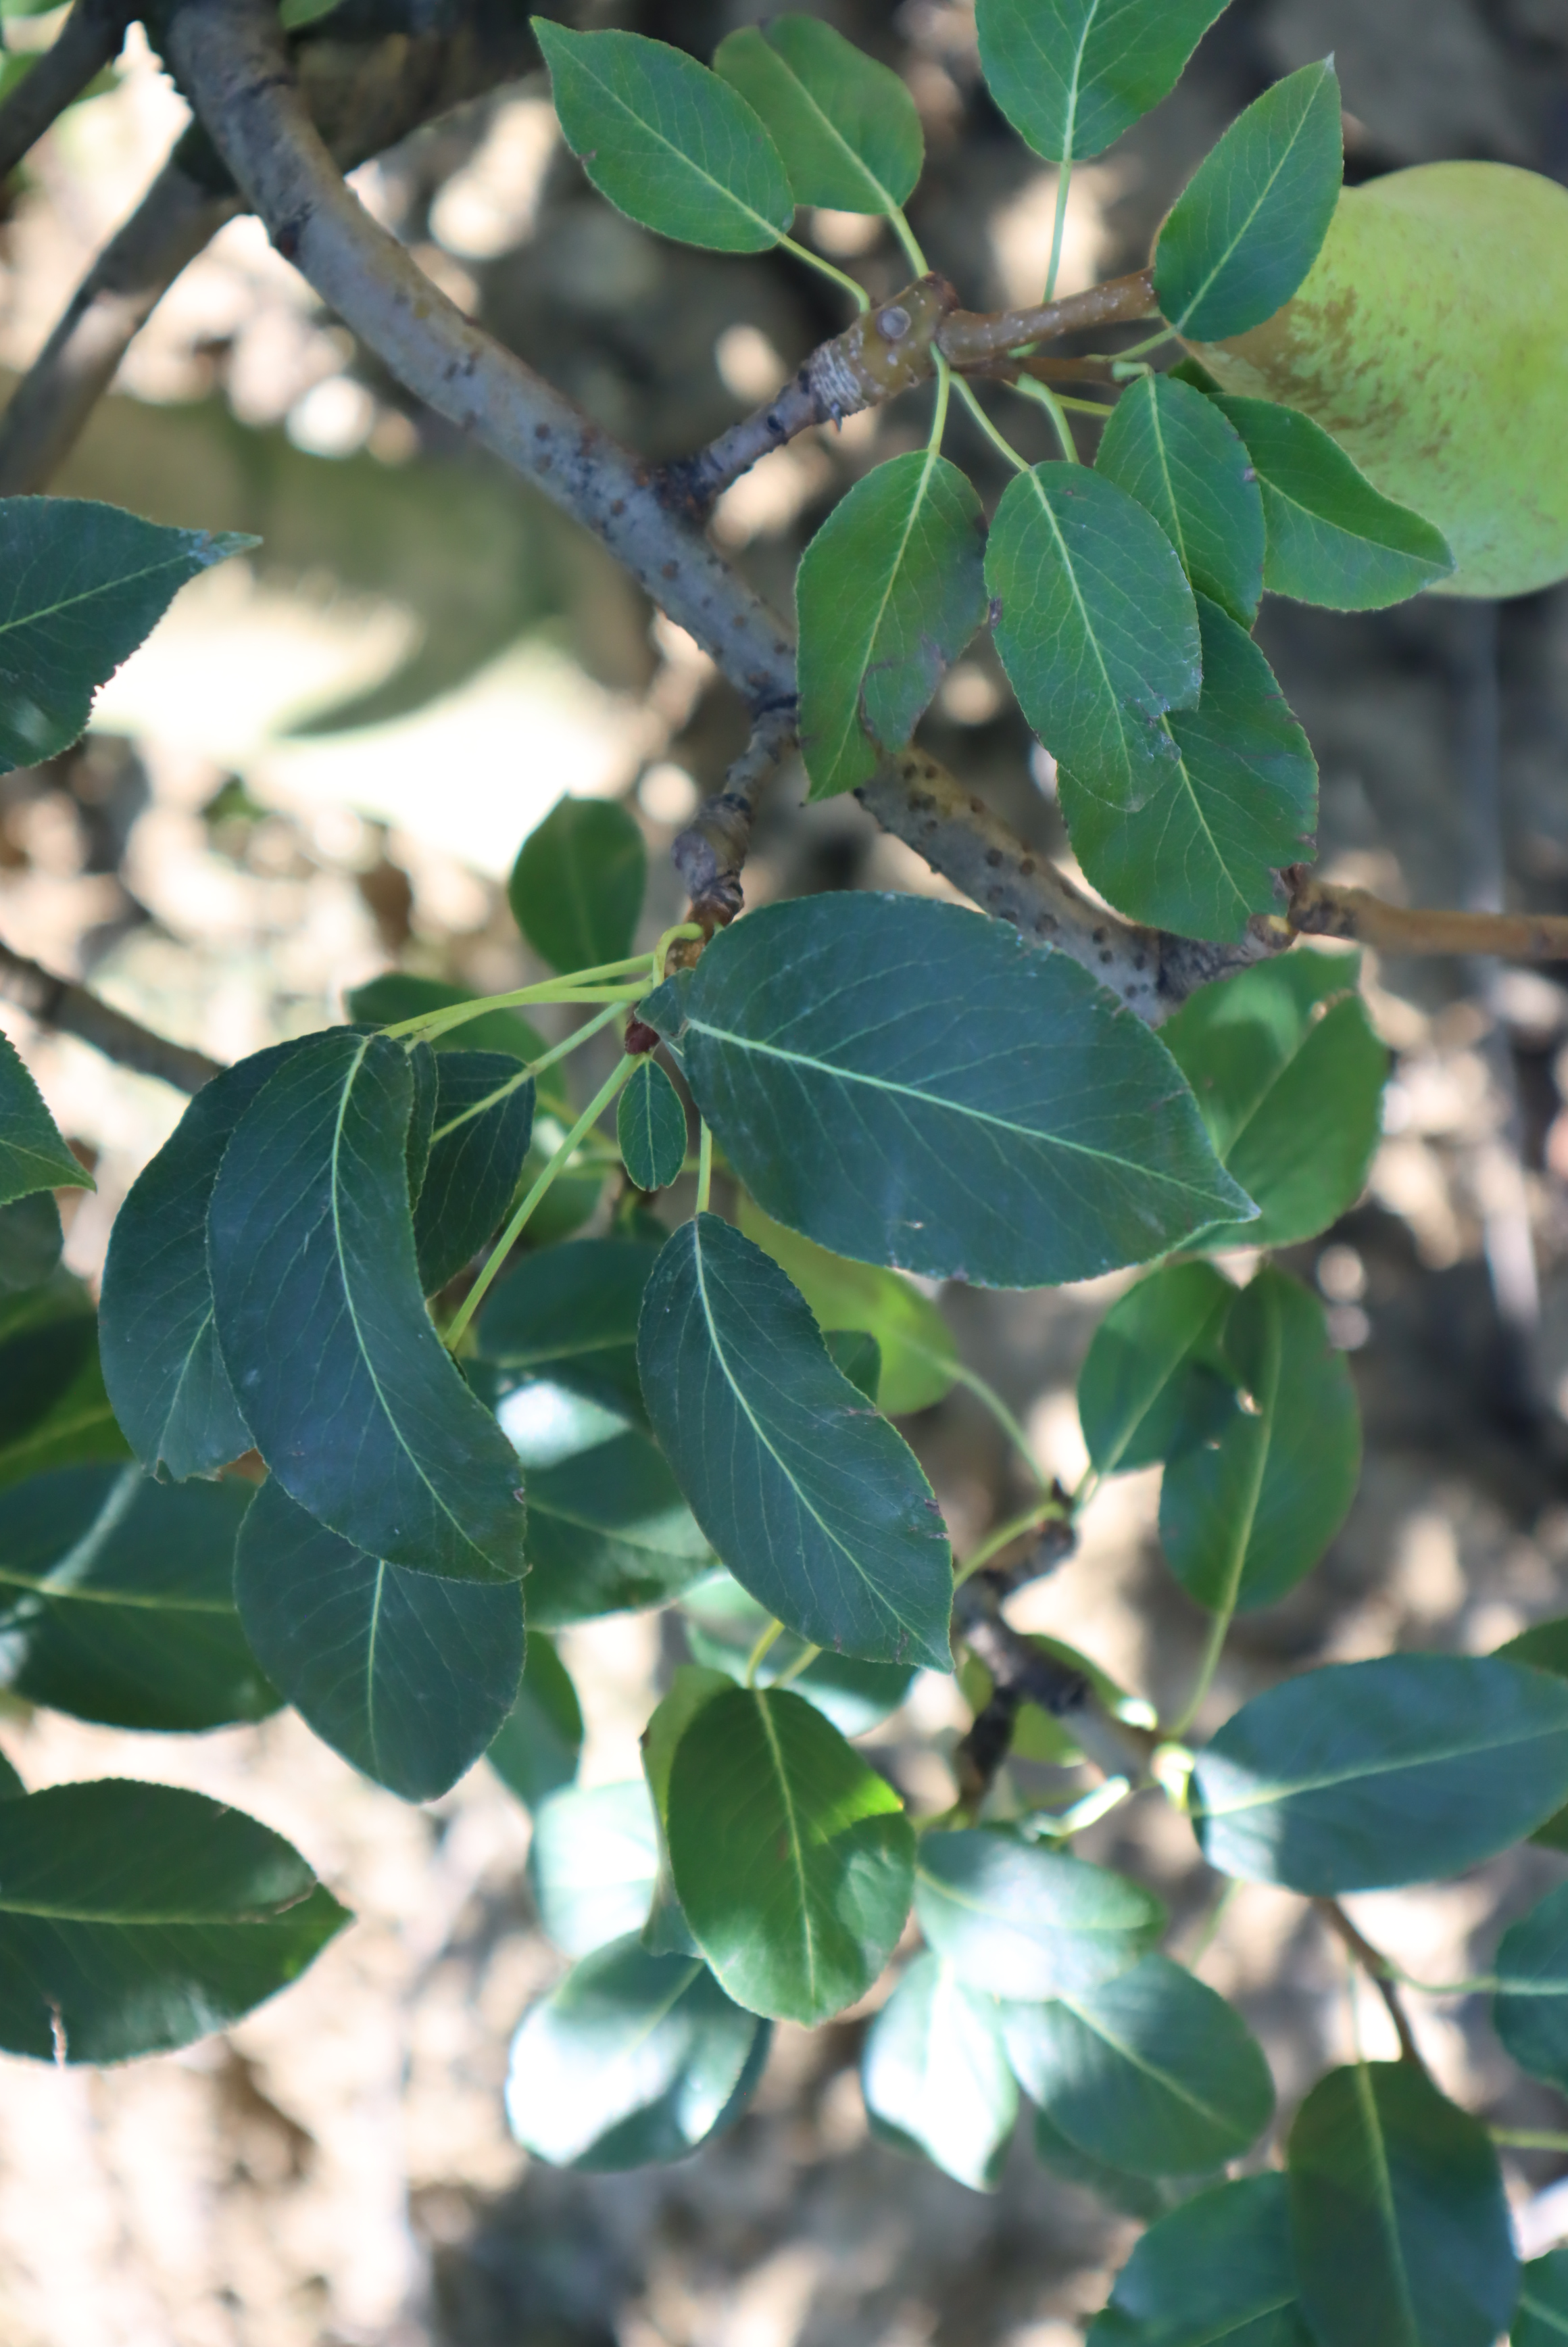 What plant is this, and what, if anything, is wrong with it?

pear, chemical damage, mechanical damage
